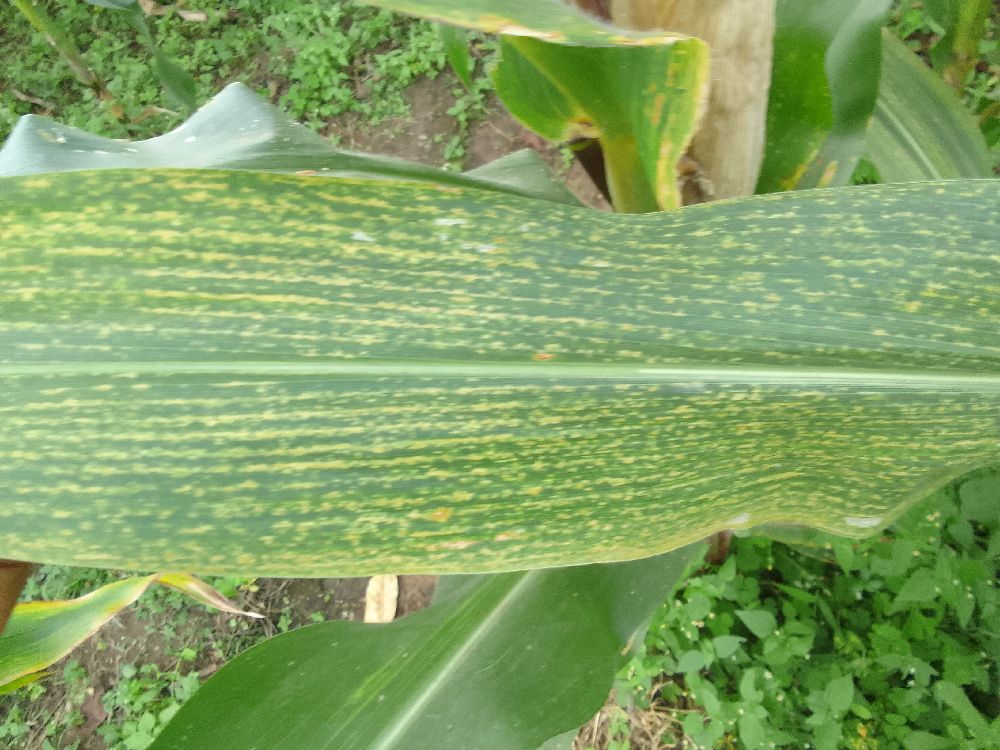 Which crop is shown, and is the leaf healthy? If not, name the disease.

maize, maize lethal necrosis
